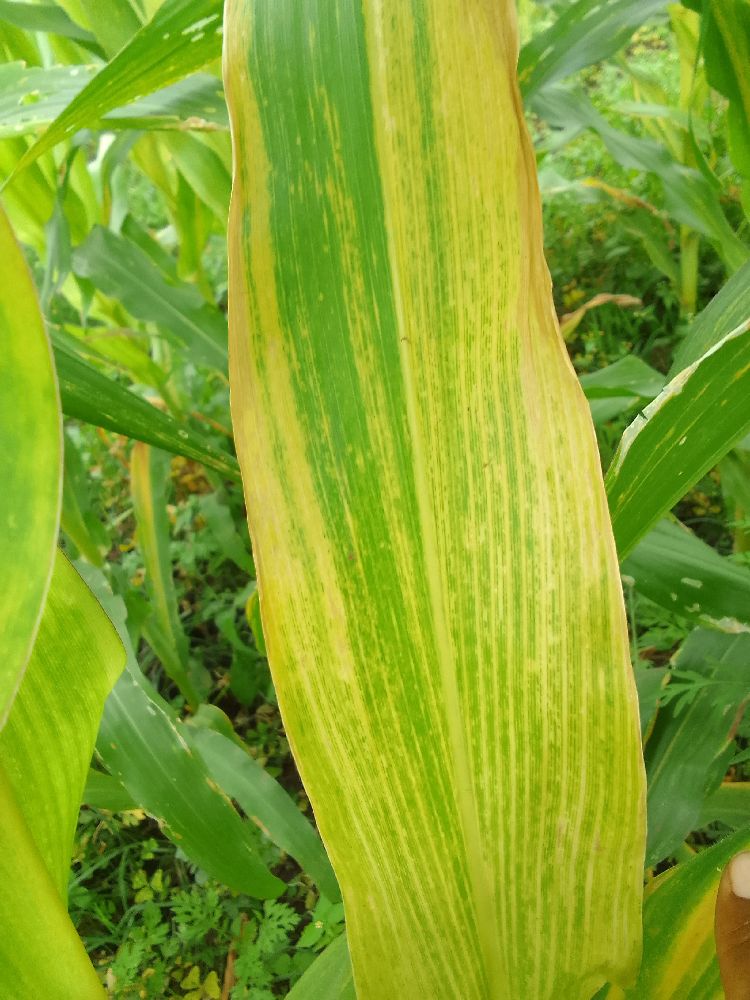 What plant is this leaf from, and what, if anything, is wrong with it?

maize, maize lethal necrosis
